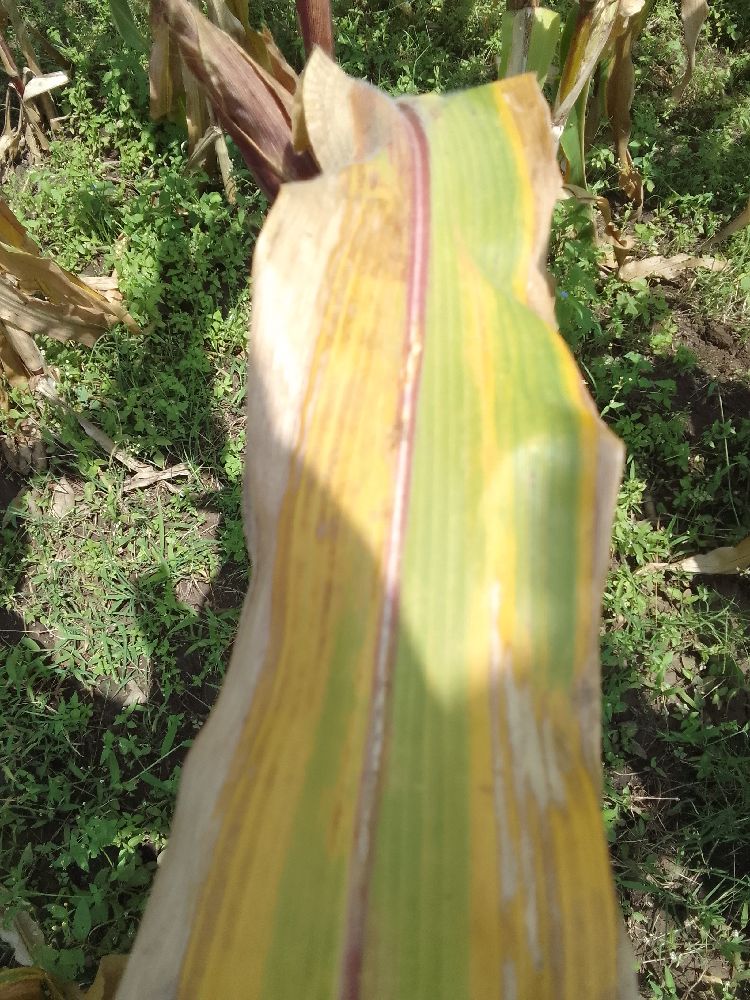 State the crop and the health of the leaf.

maize, maize lethal necrosis
